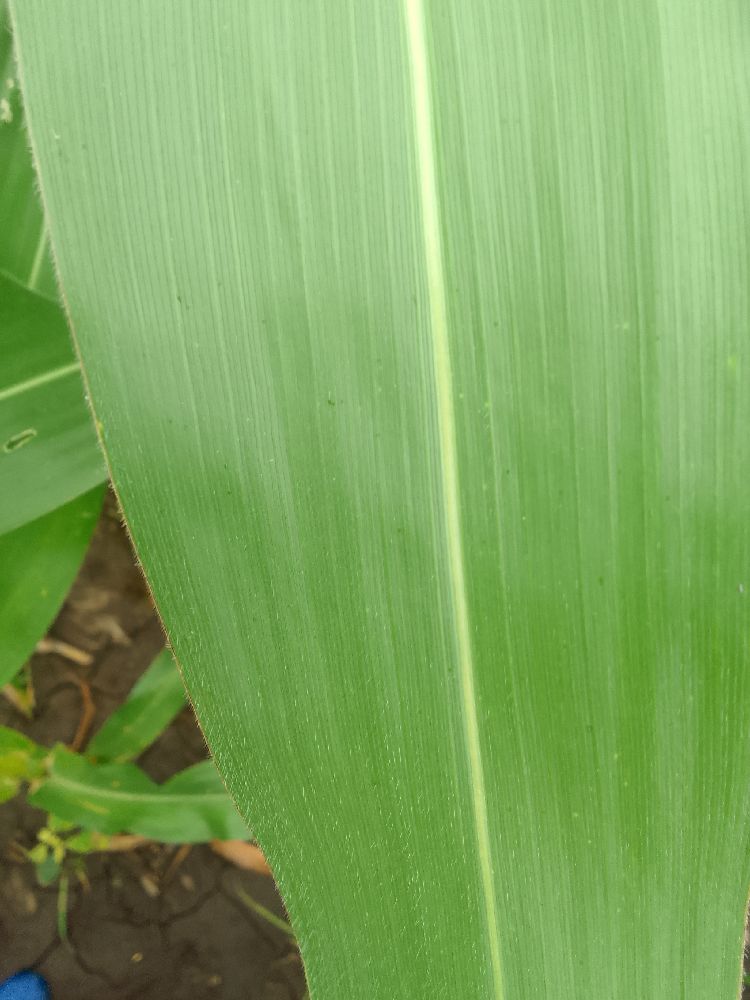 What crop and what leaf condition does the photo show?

maize, healthy
